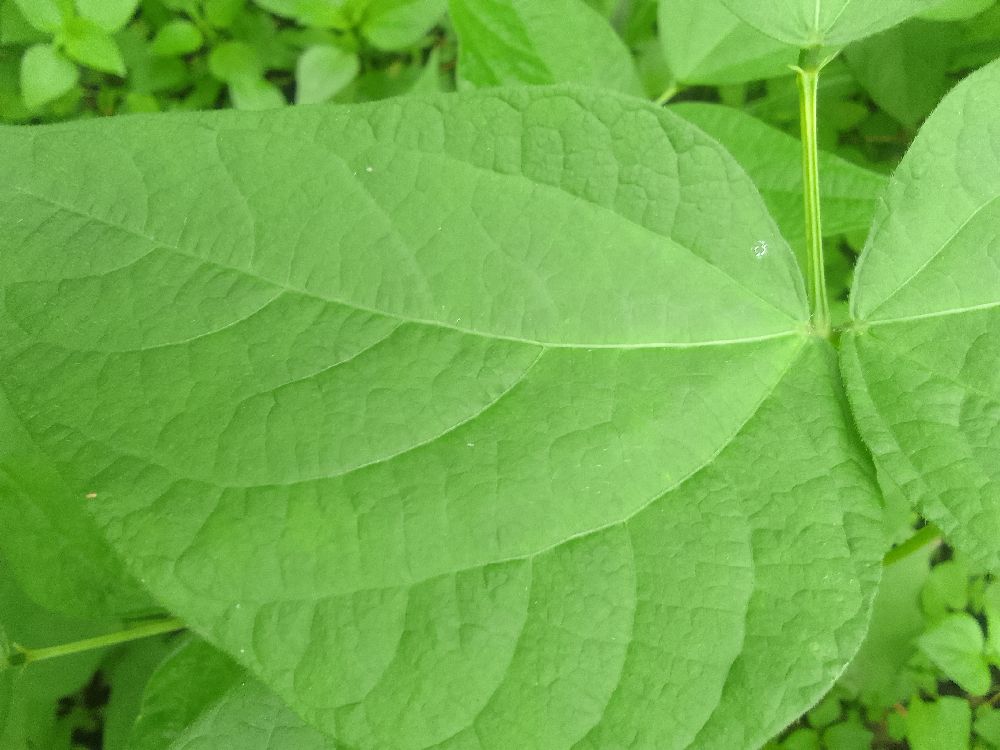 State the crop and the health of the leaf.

common bean, healthy
